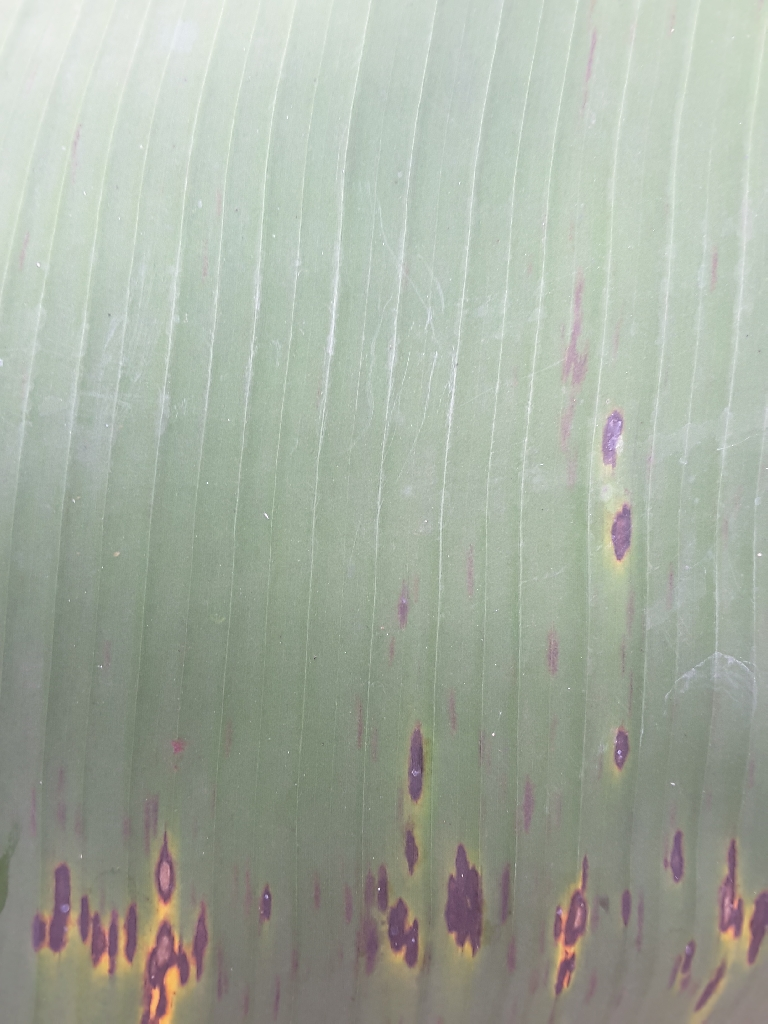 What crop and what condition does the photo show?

banana, black sigatoka
